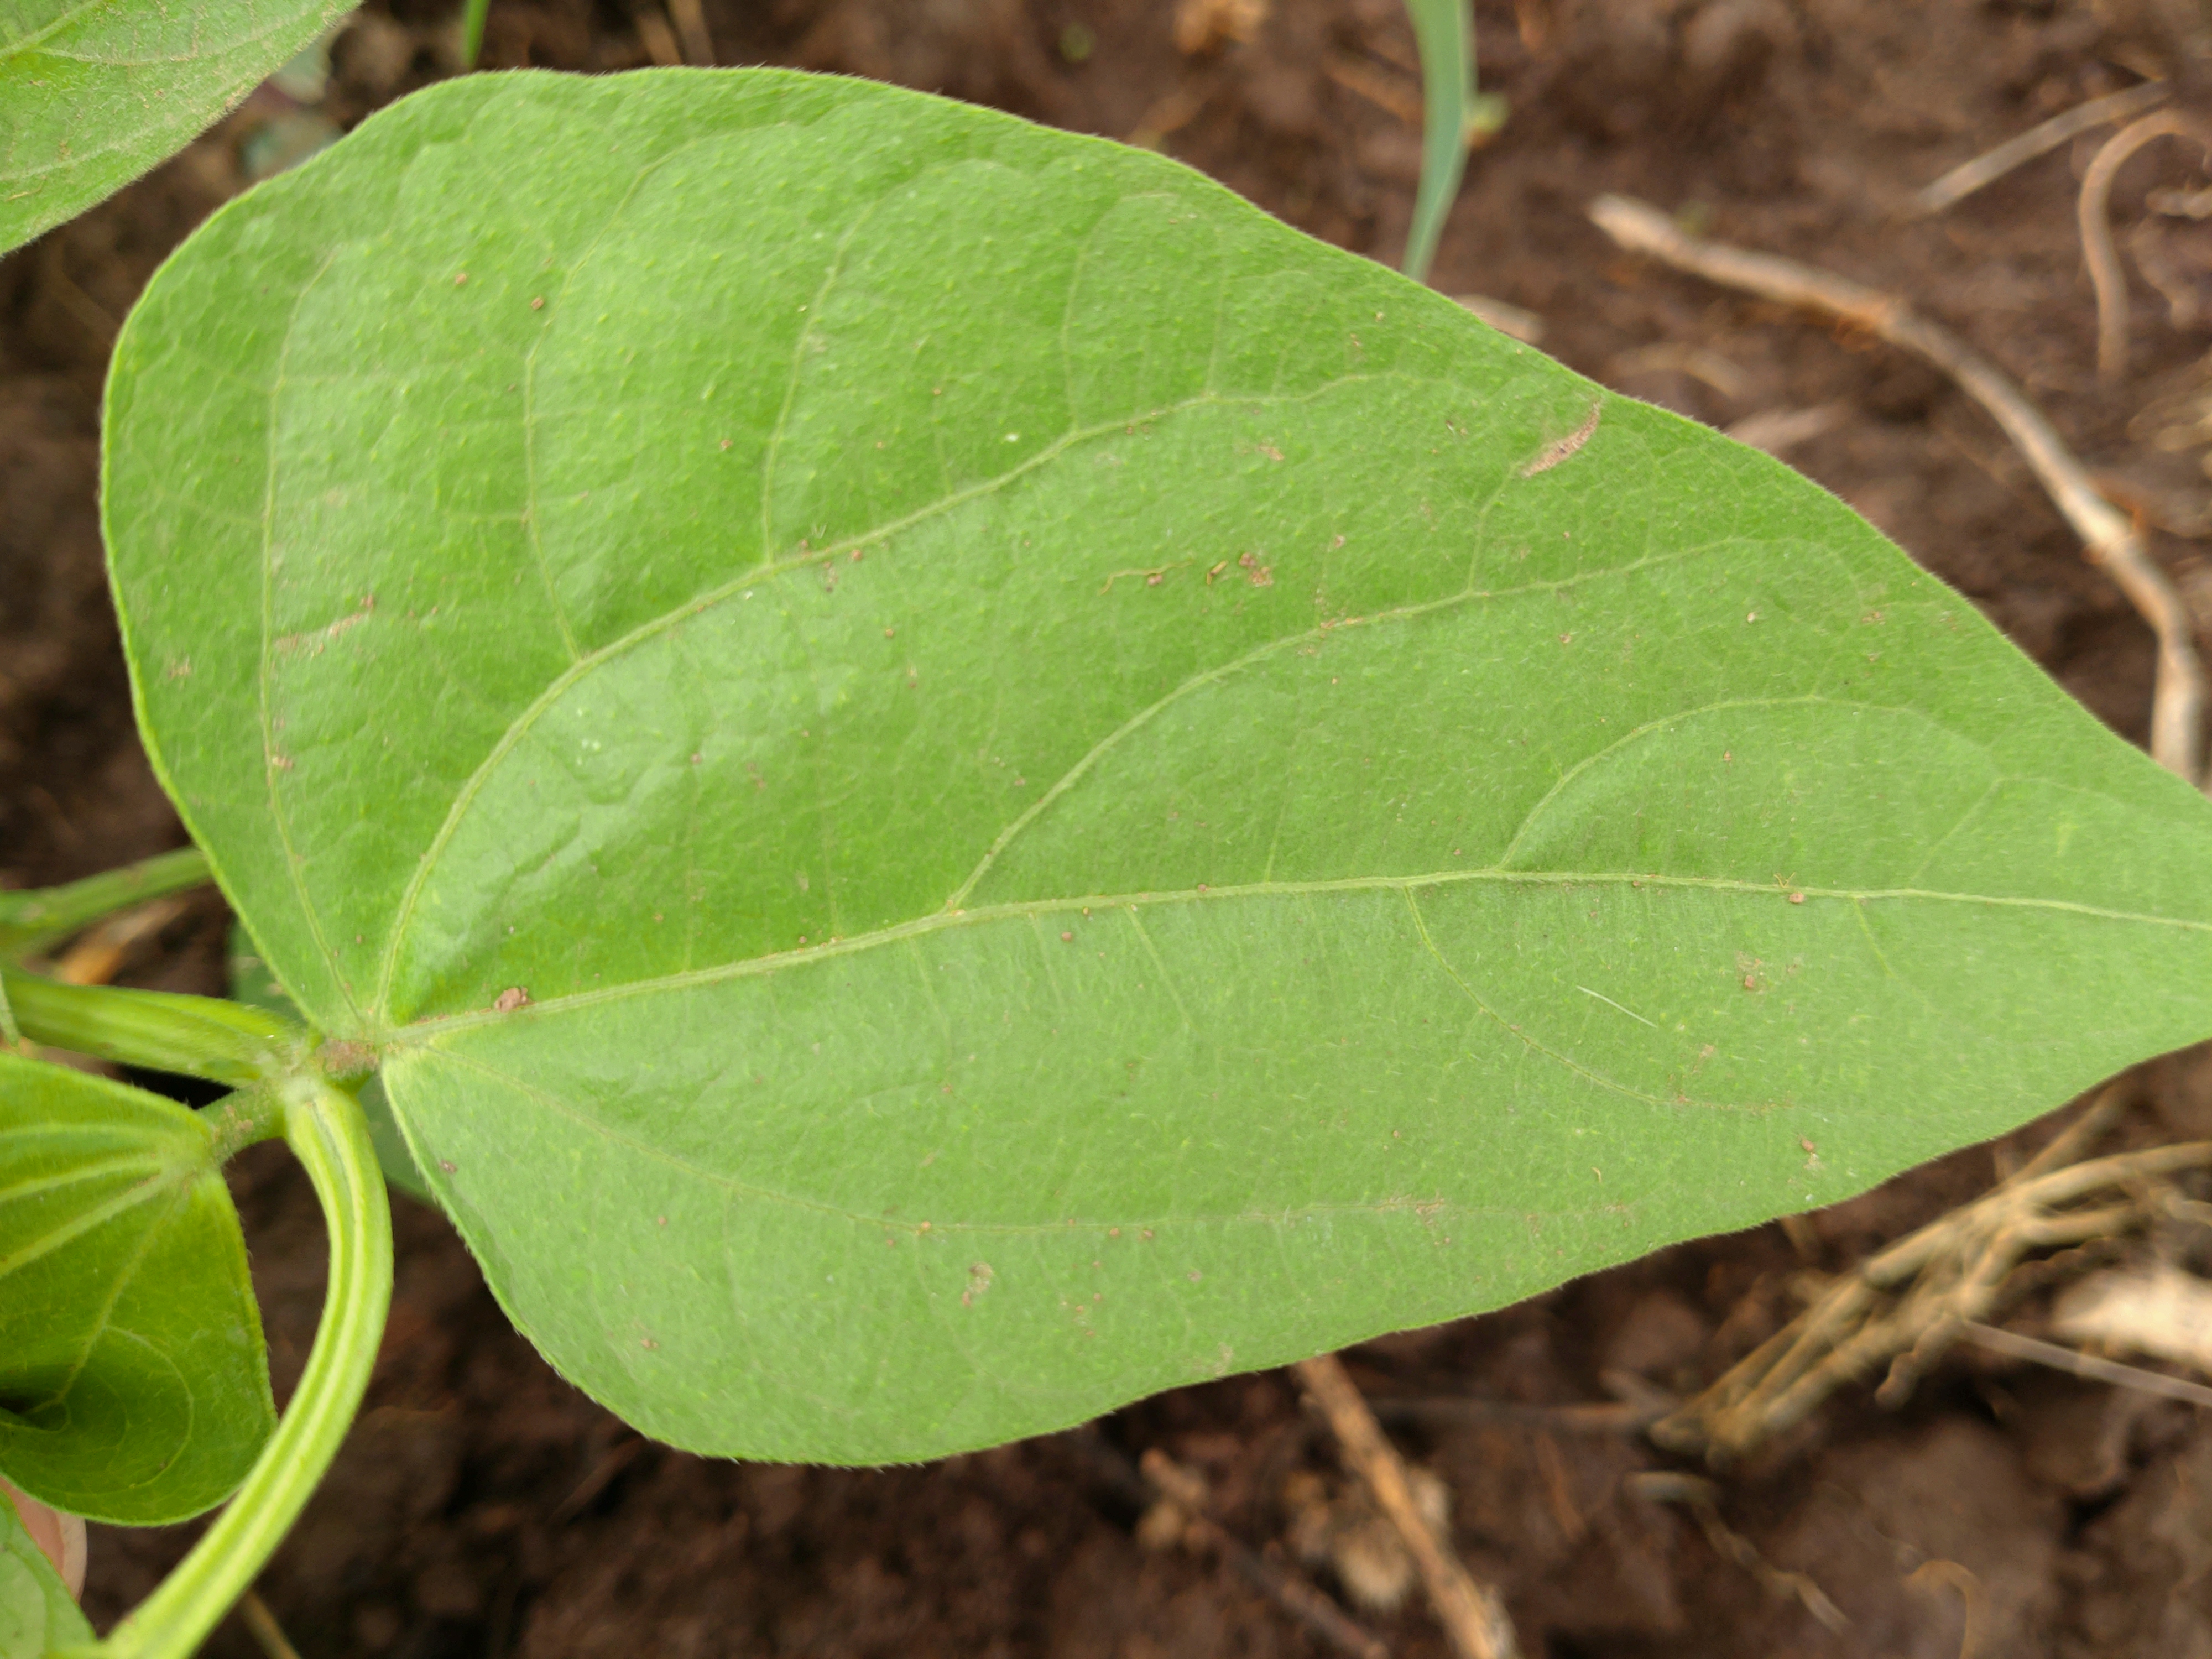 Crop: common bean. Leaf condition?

healthy
